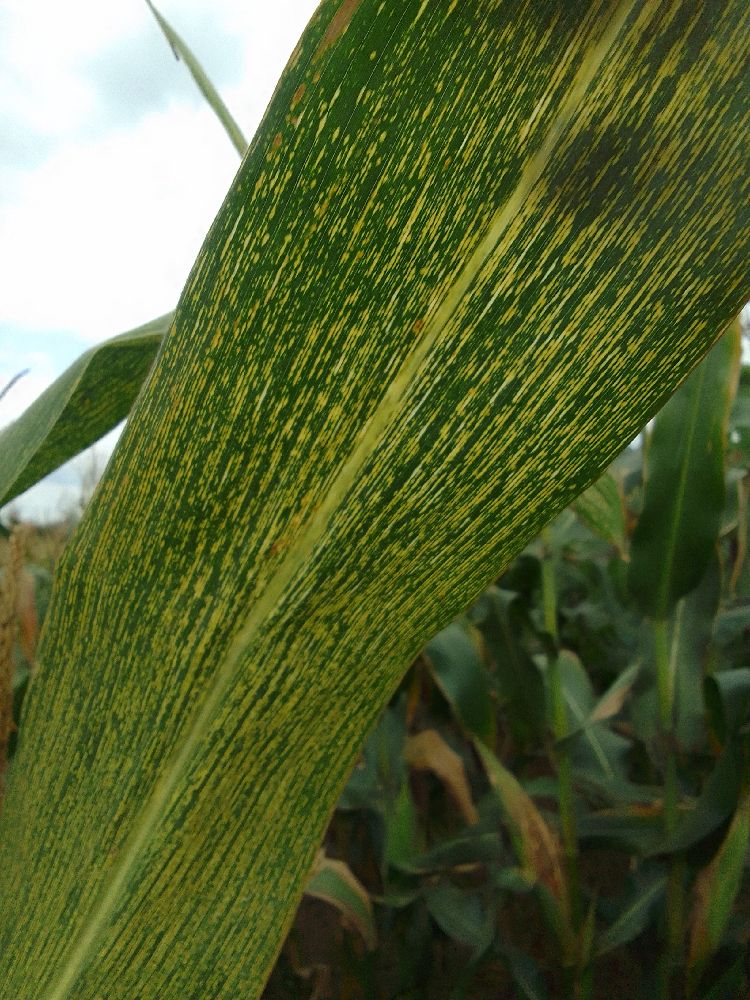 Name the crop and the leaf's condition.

maize, maize streak virus
